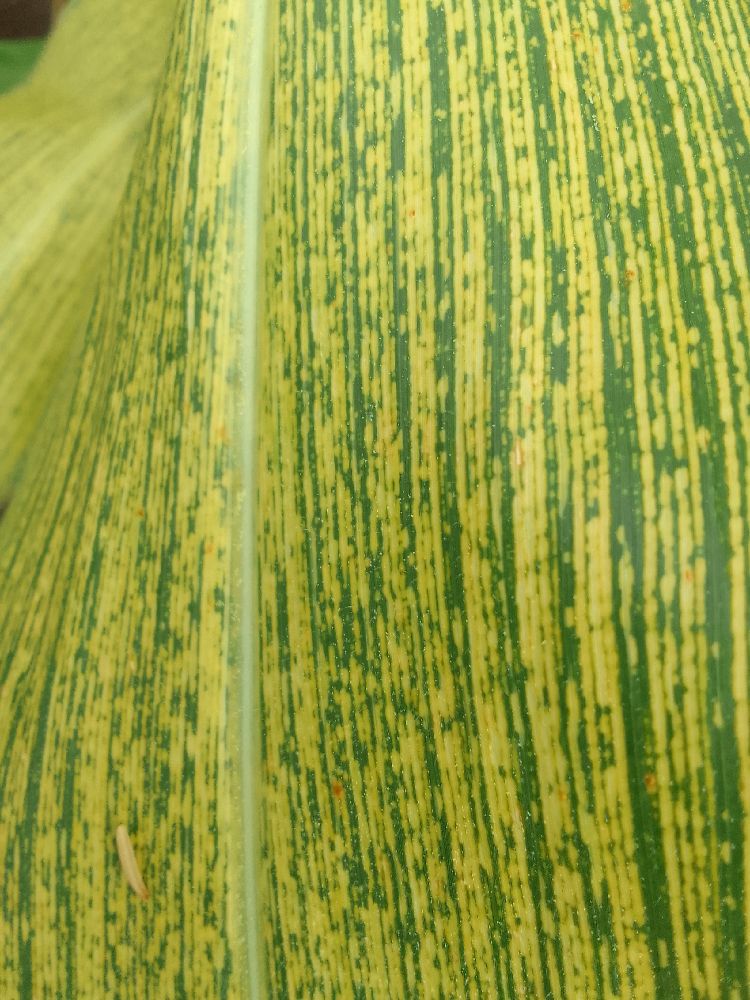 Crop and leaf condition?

maize, maize streak virus
